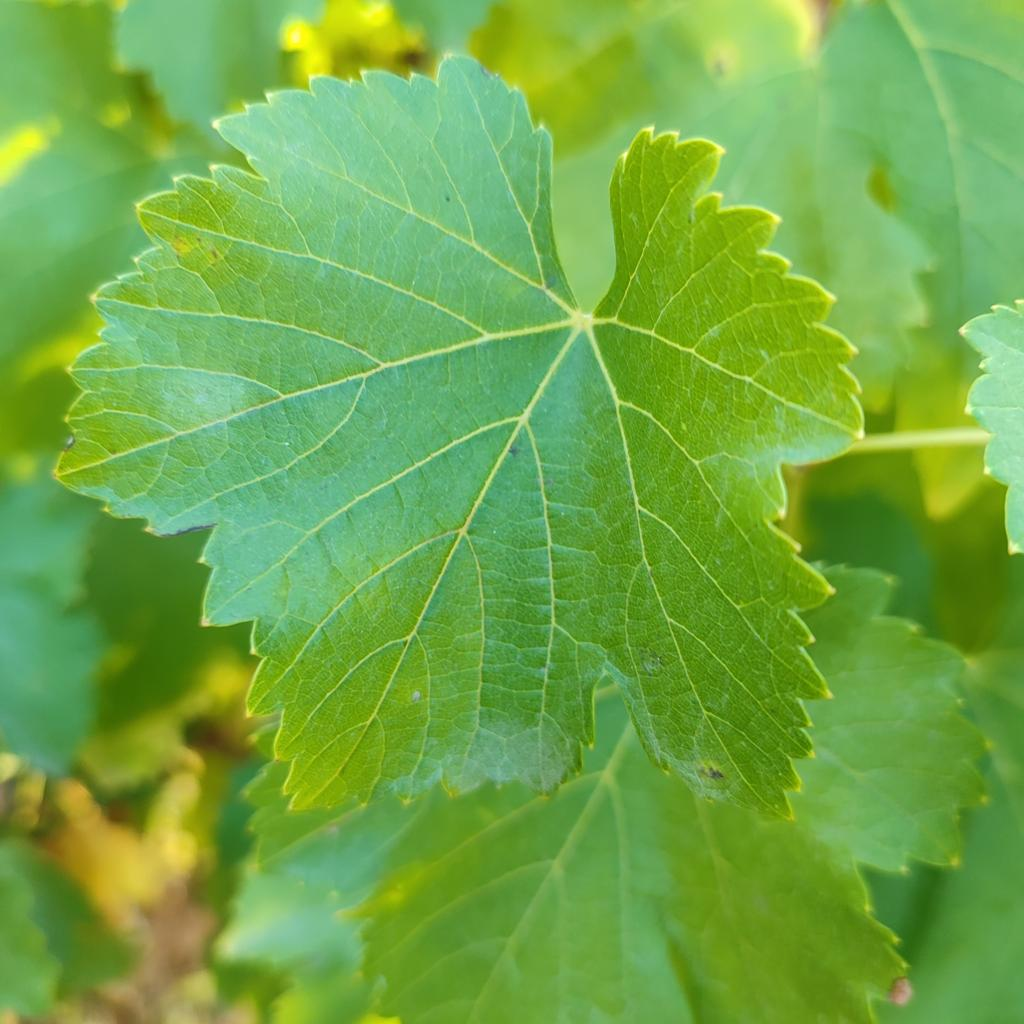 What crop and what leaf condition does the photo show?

grapevine, powdery mildew
